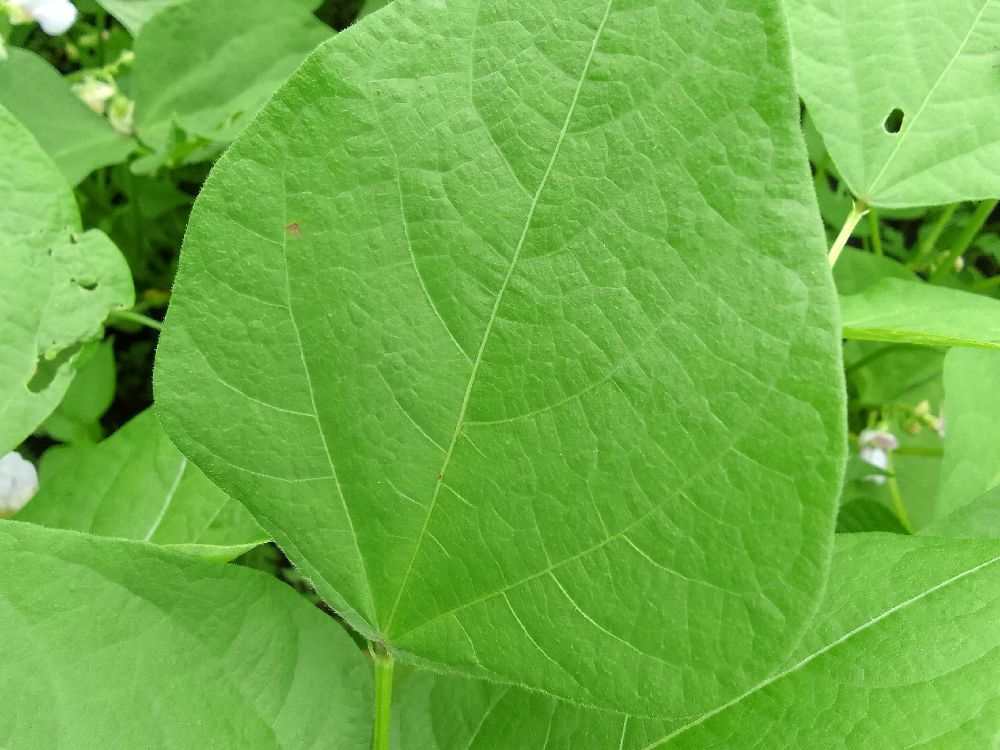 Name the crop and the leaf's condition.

common bean, healthy
